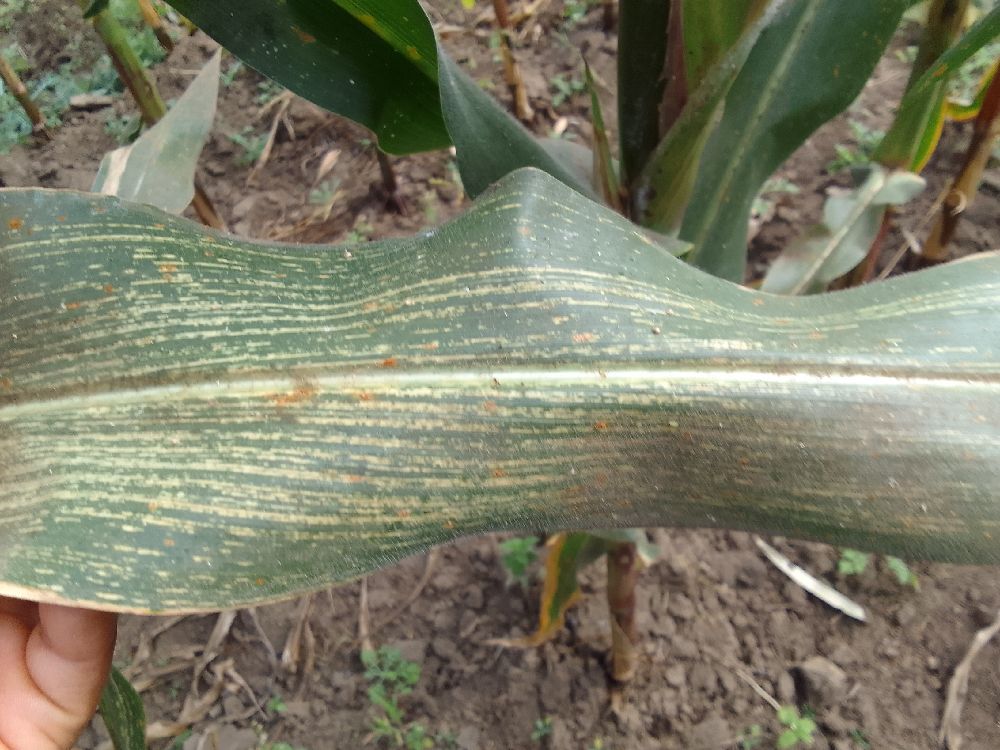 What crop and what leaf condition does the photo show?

maize, maize streak virus
